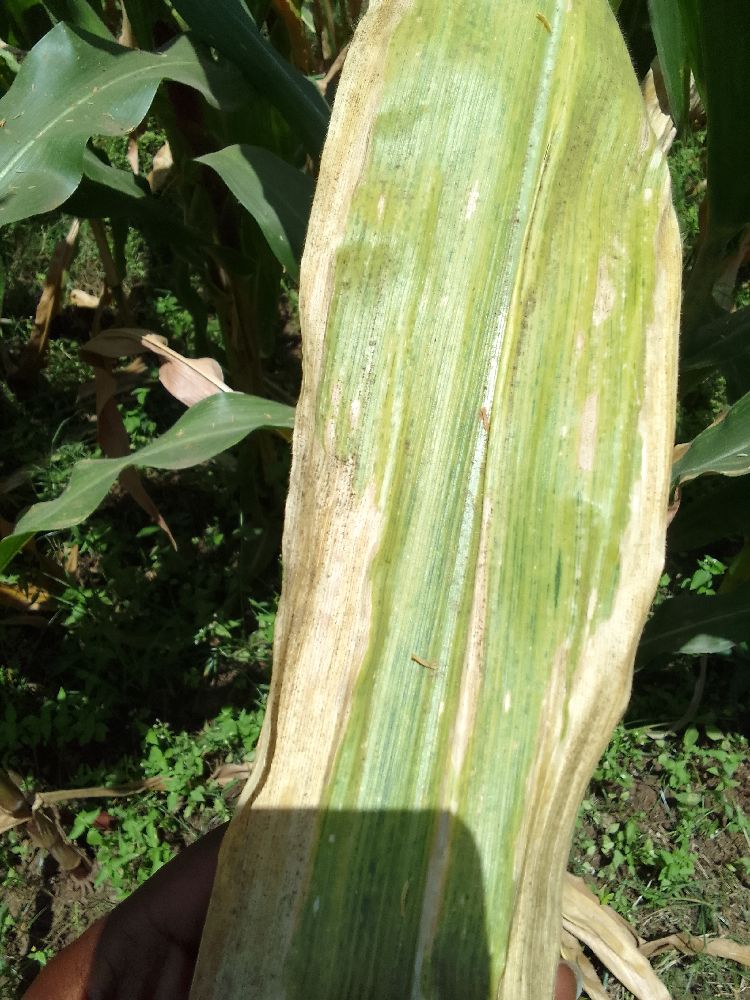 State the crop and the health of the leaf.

maize, maize lethal necrosis
